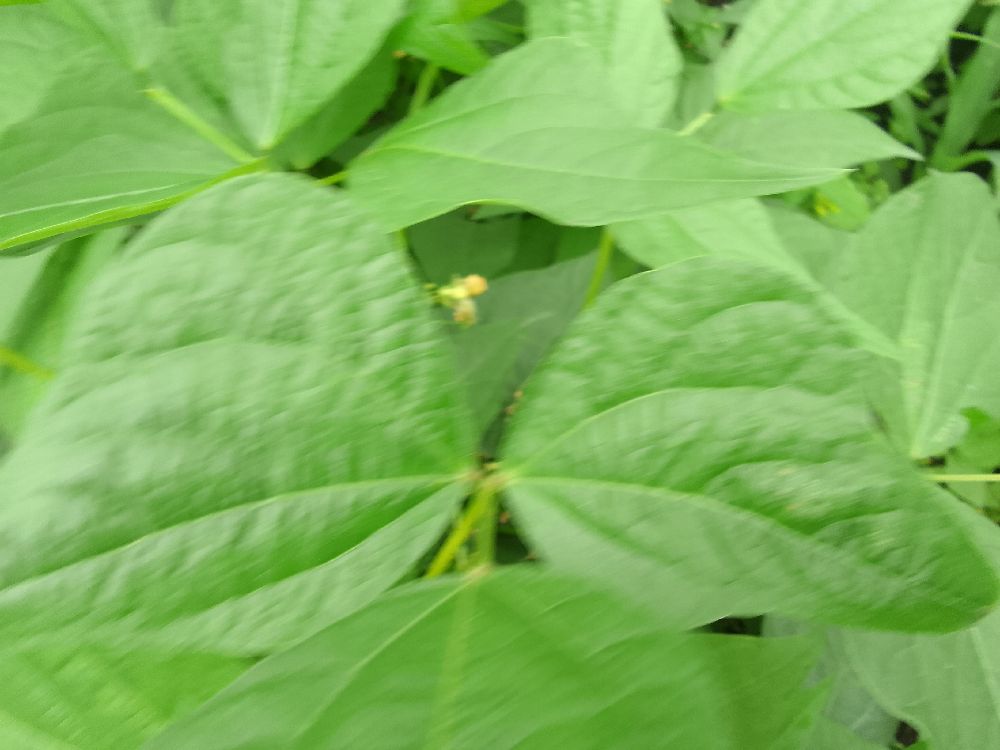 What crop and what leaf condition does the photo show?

common bean, healthy
